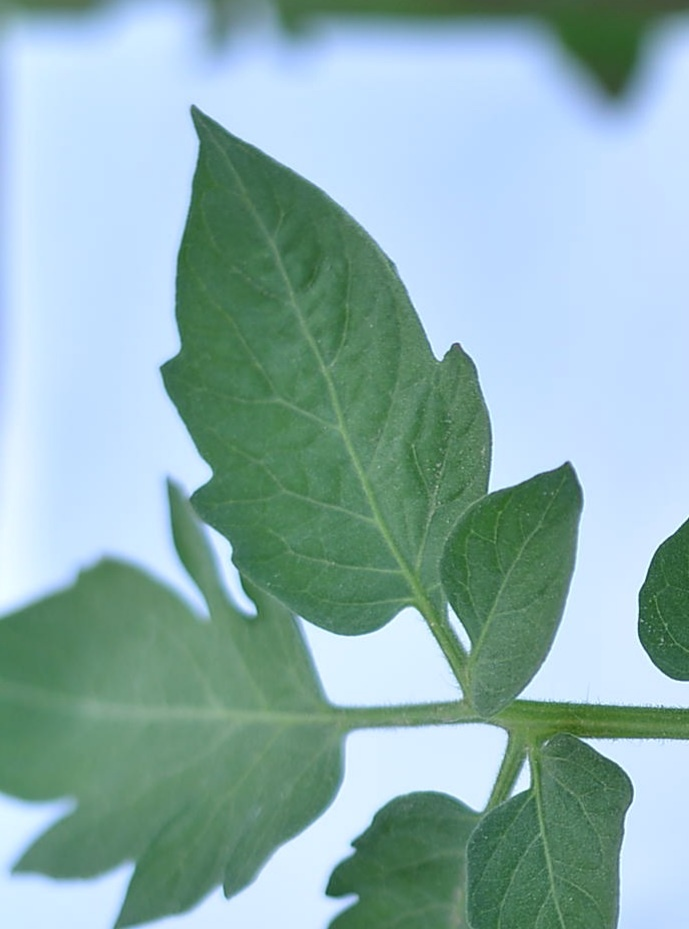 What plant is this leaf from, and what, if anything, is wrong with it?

tomato, healthy
